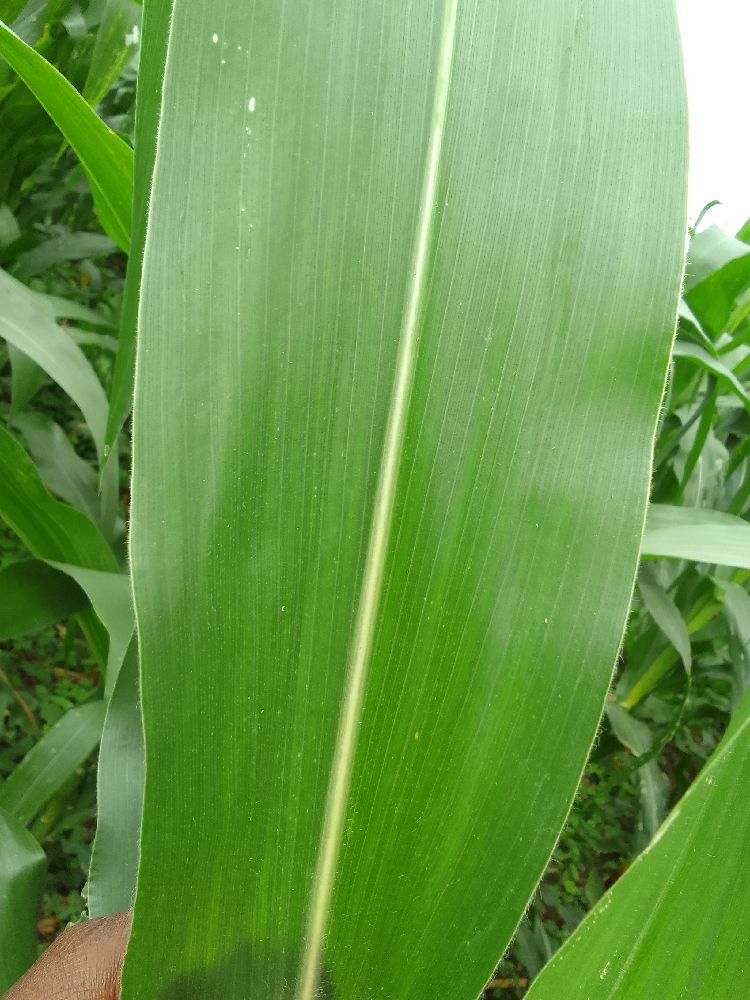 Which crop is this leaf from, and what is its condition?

maize, healthy
